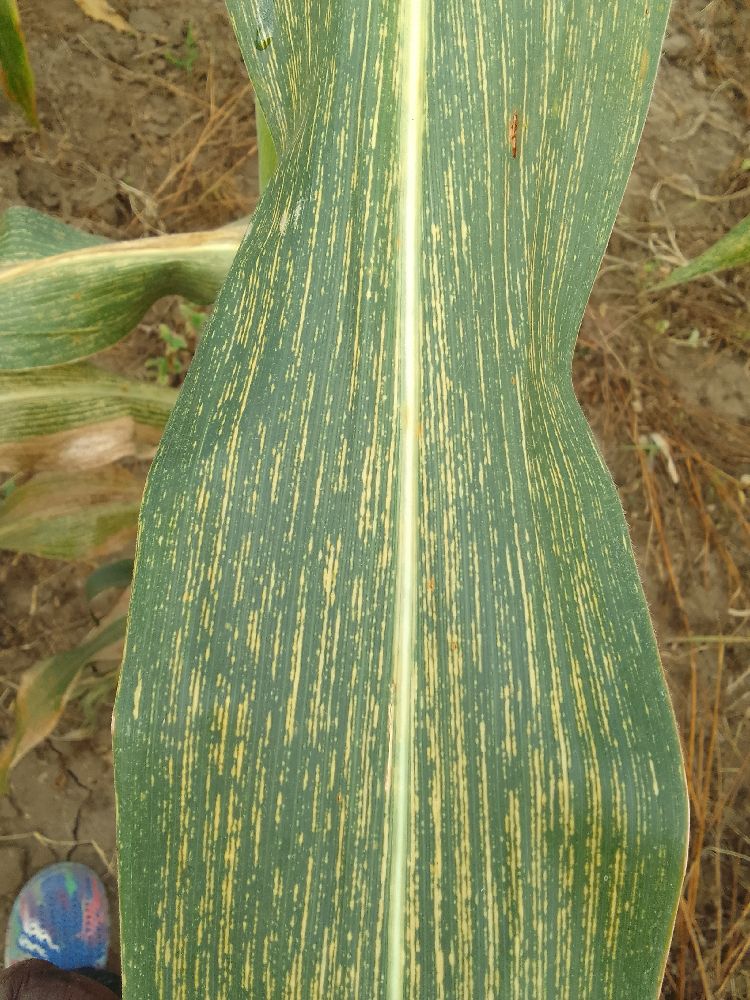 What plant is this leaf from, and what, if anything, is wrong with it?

maize, maize streak virus
